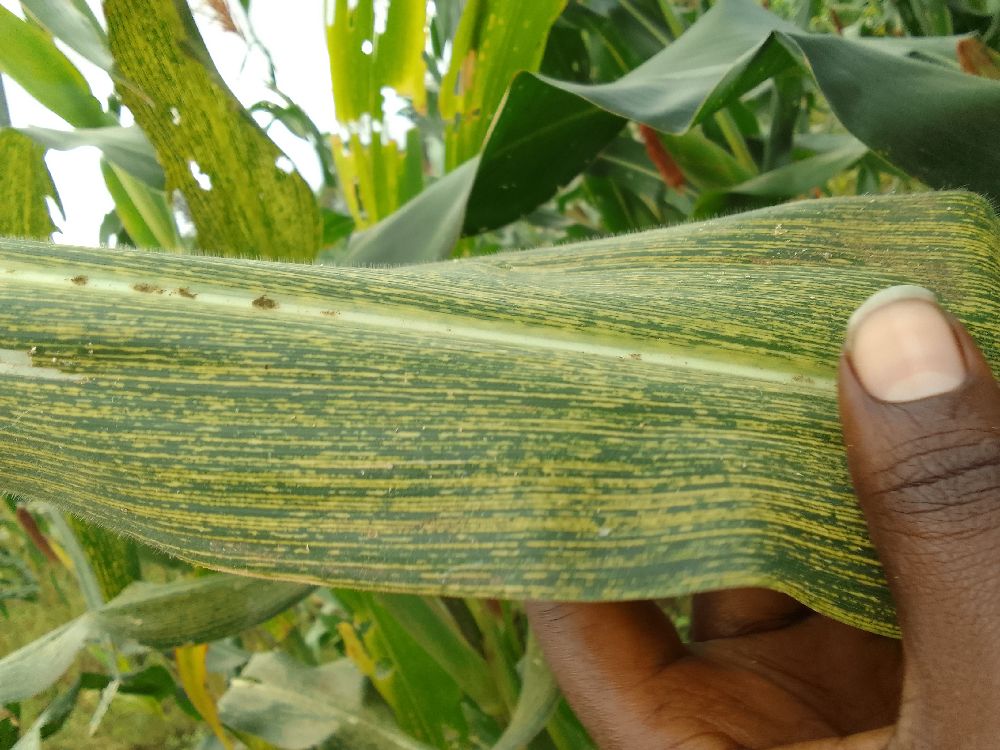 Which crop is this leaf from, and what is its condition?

maize, maize streak virus
